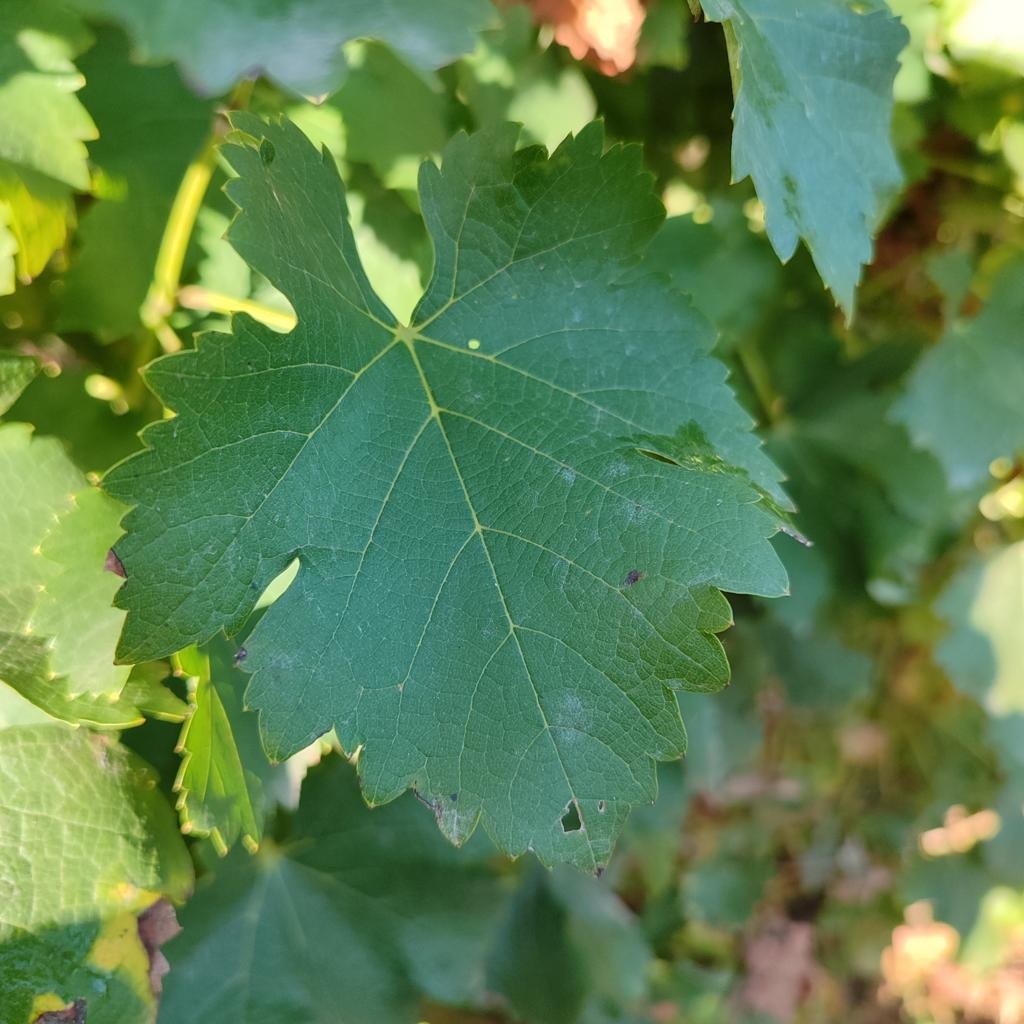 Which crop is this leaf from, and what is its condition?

grapevine, powdery mildew
